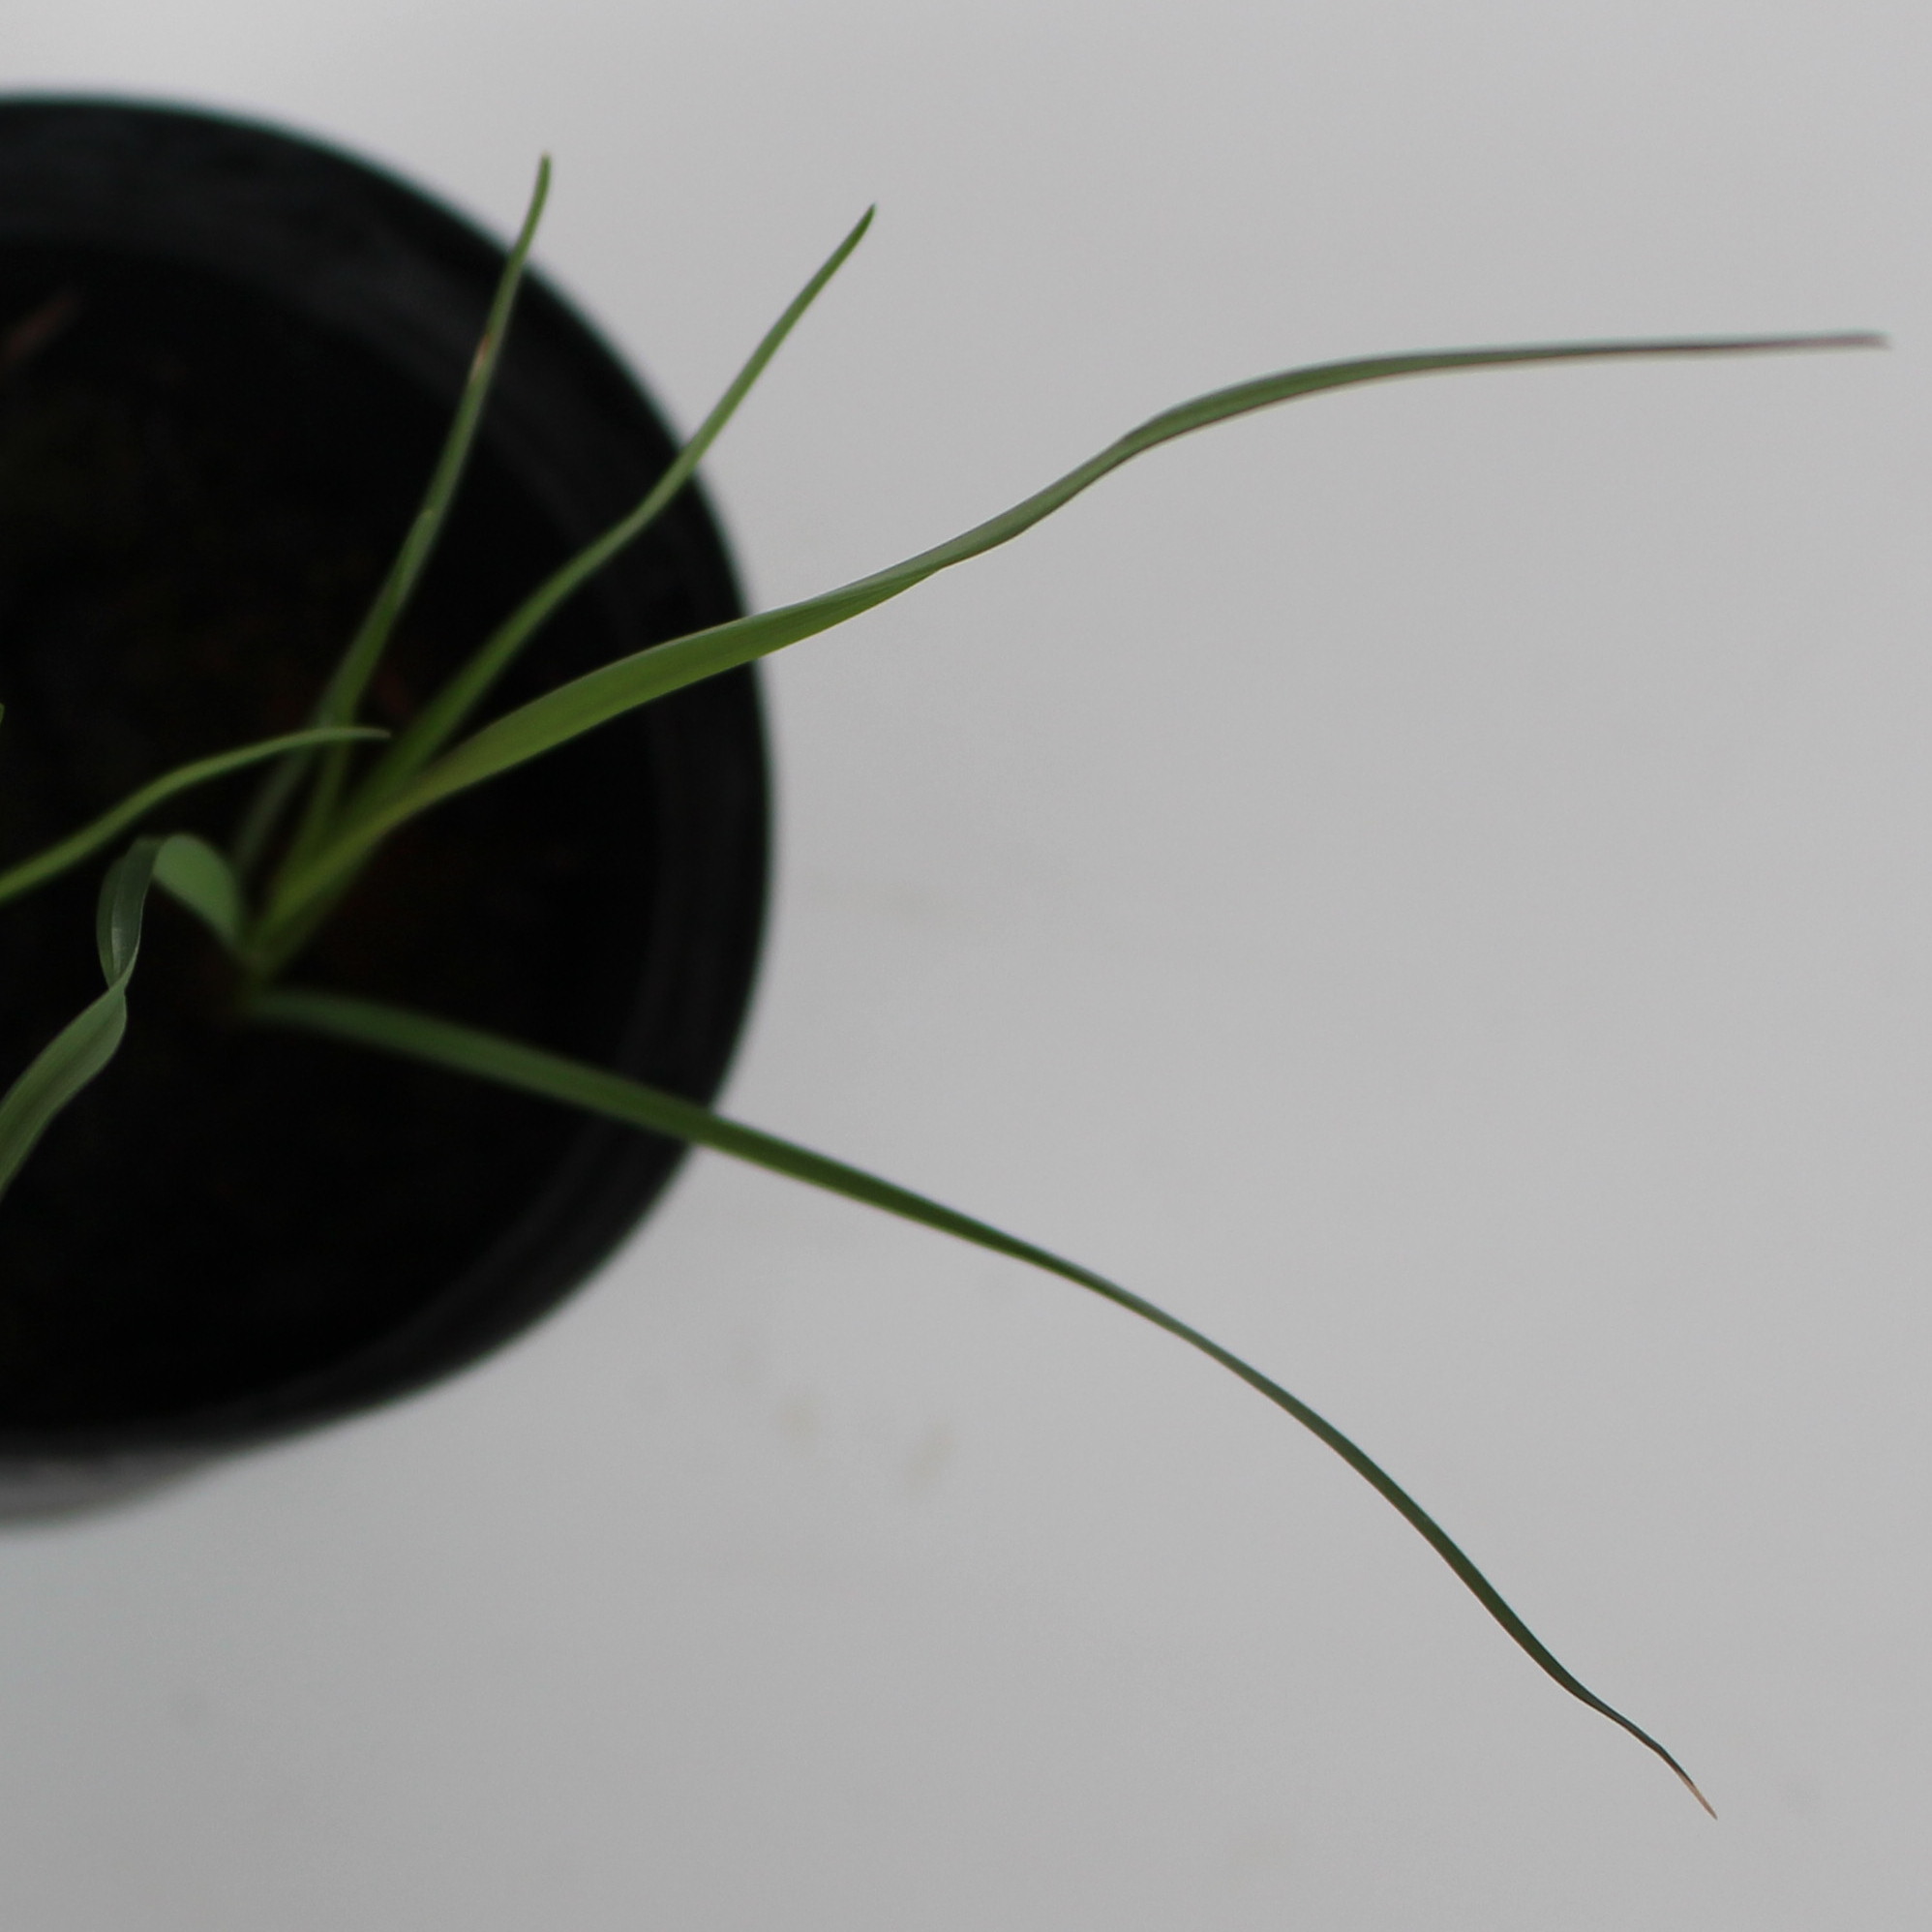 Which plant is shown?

Lolium multiflorum
